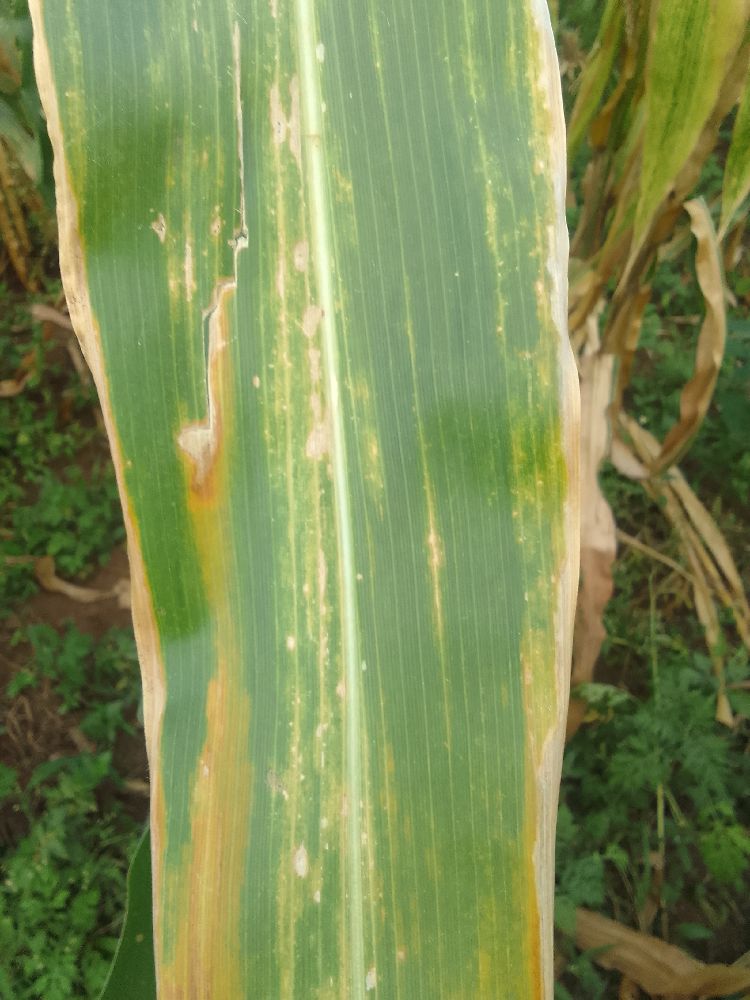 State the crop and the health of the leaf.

maize, maize lethal necrosis
